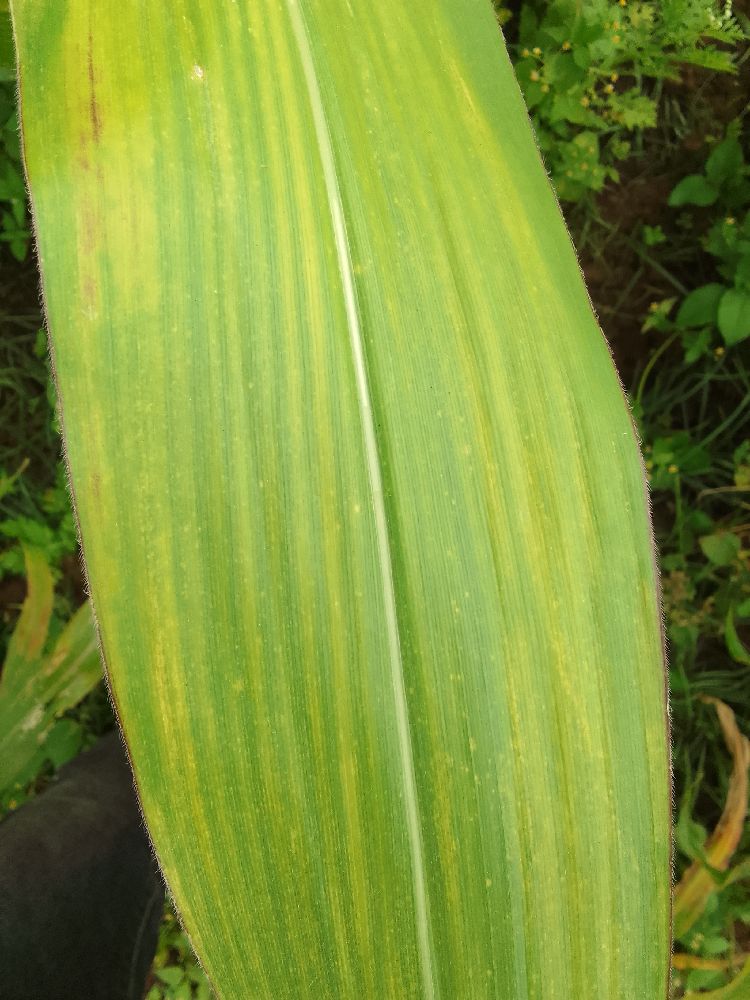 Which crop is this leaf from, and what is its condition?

maize, maize lethal necrosis
